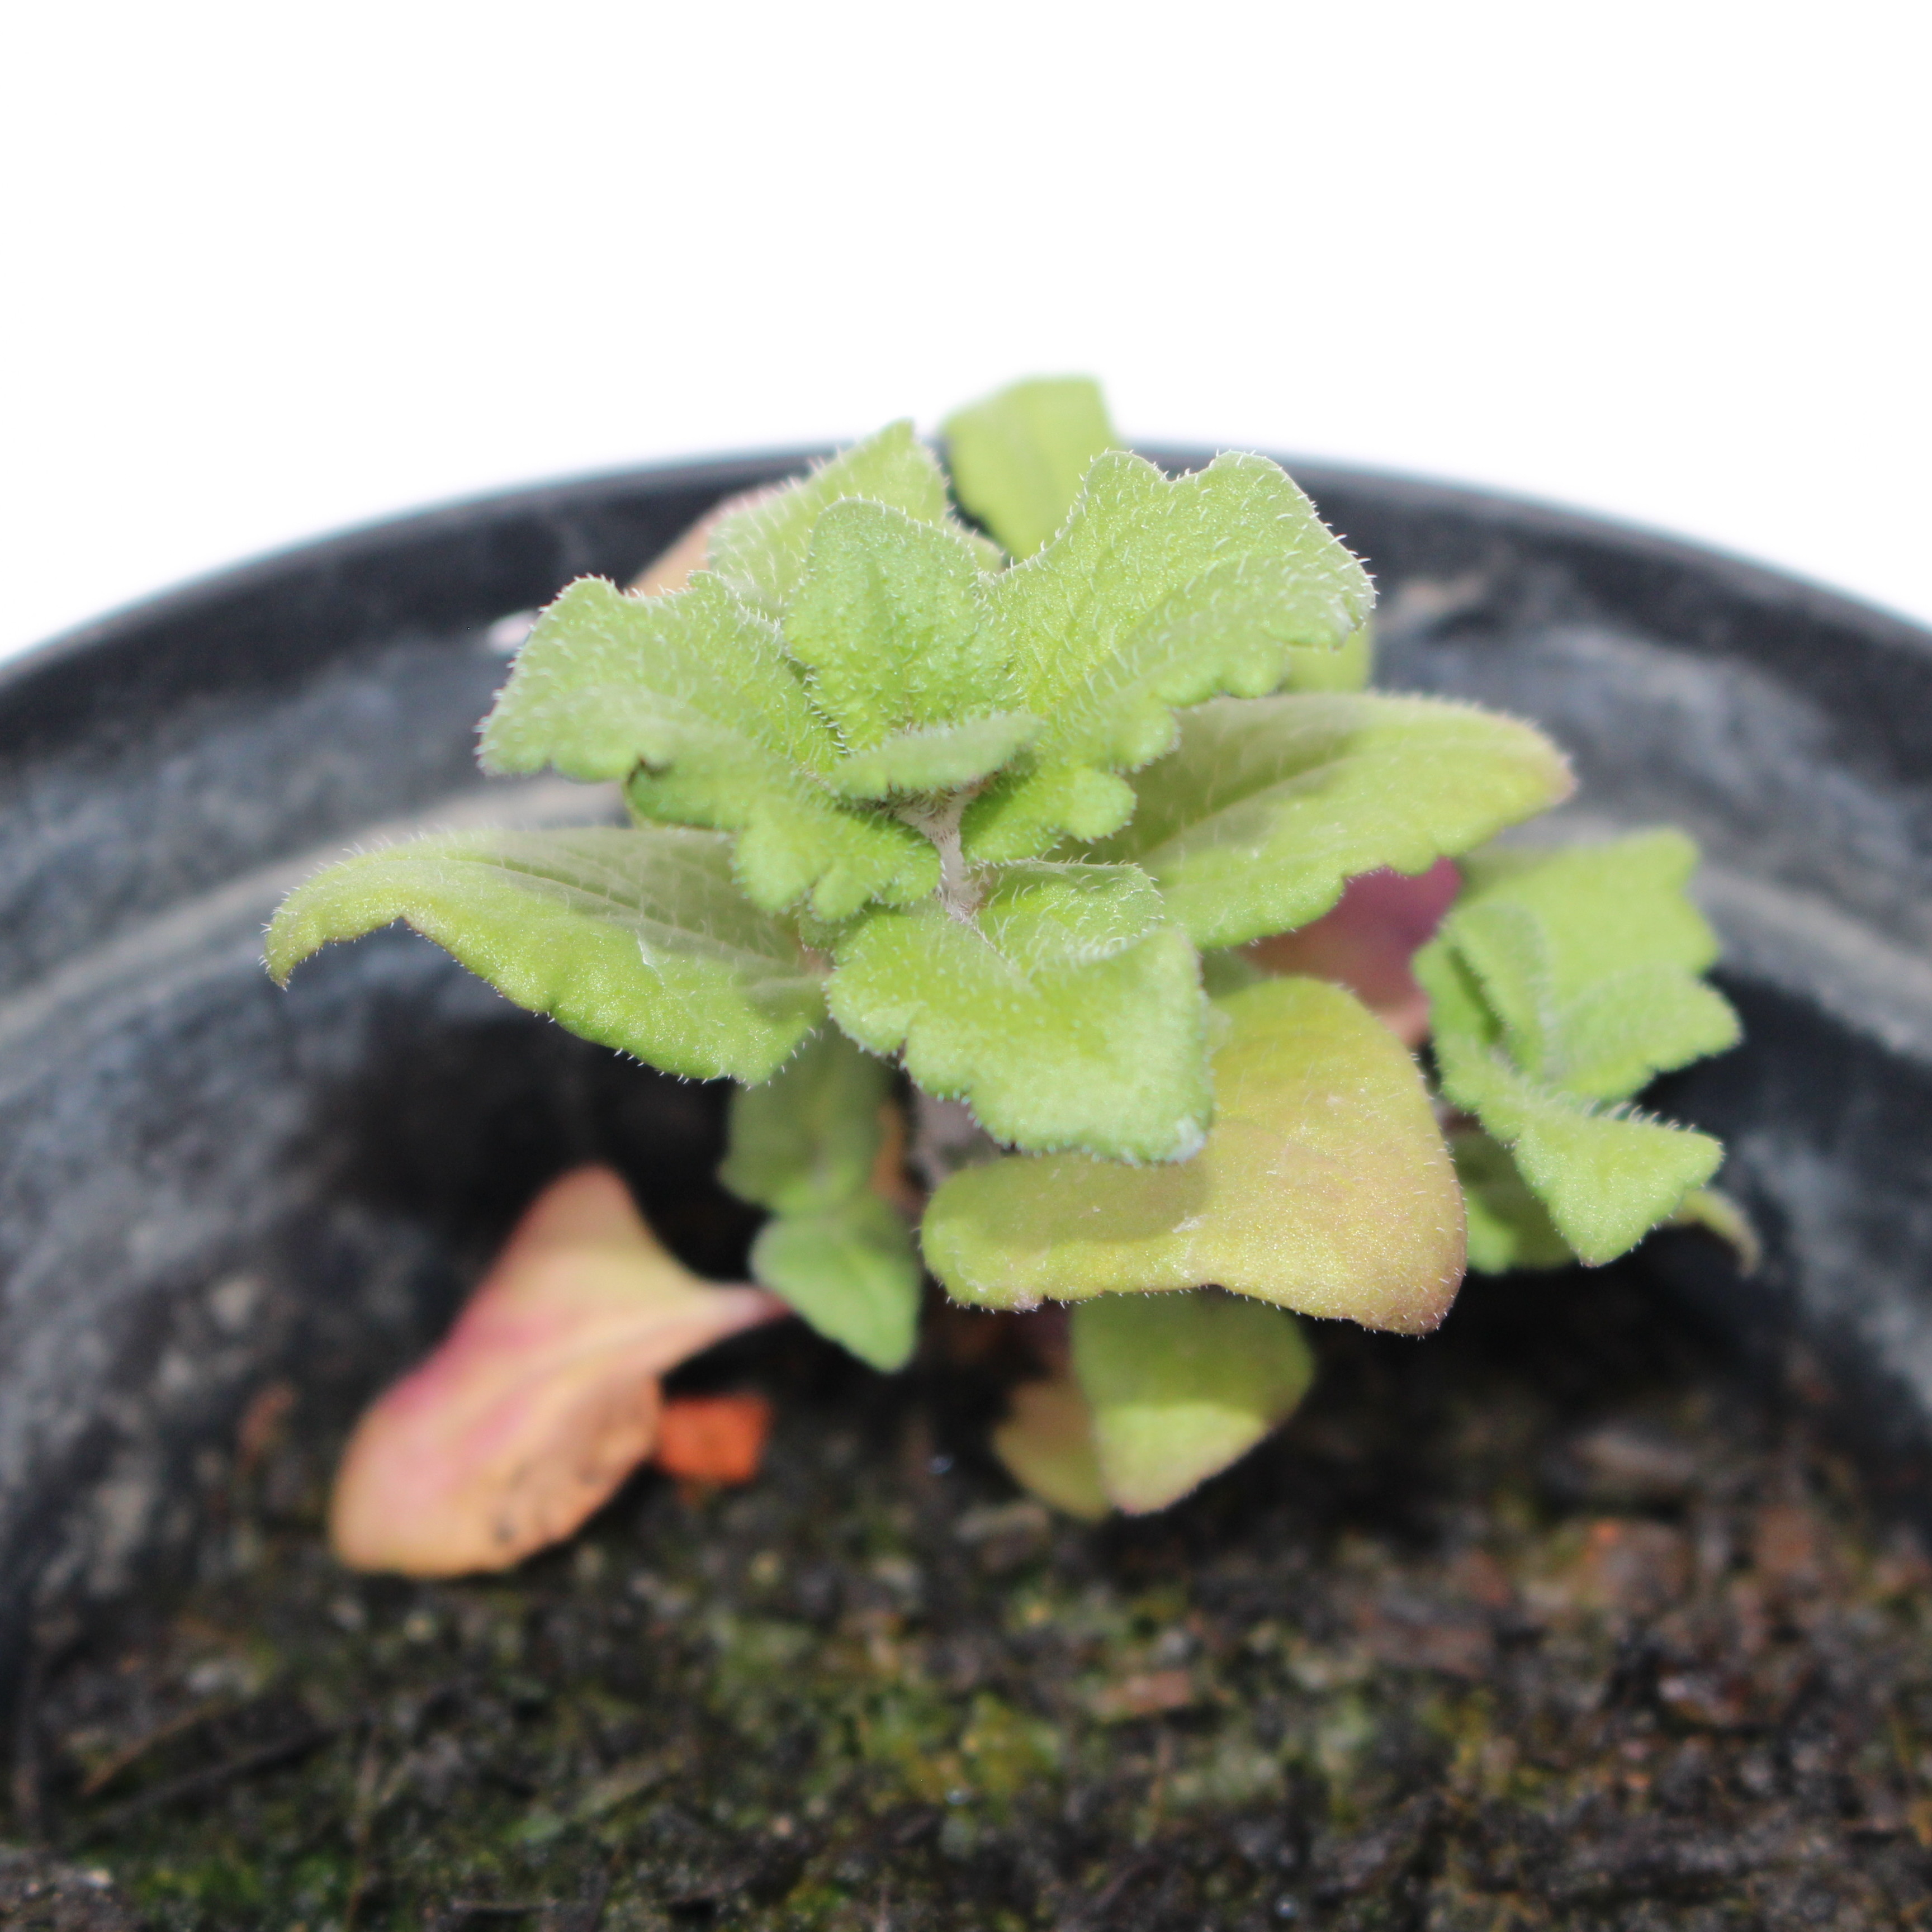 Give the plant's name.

Veronica persica
